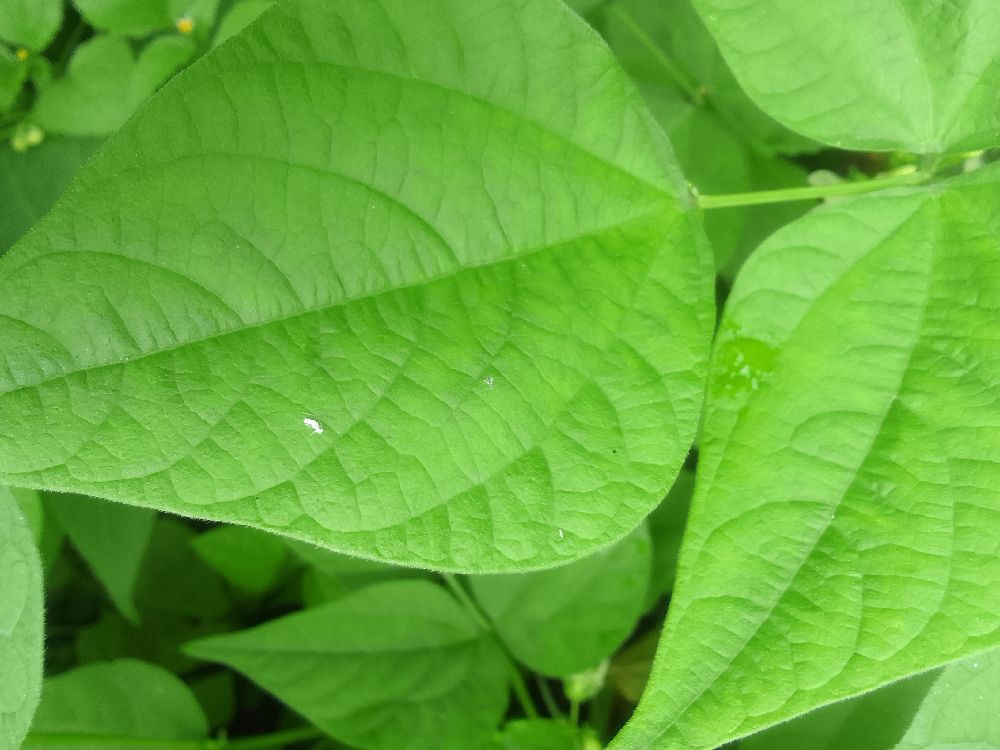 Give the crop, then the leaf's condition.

common bean, healthy
